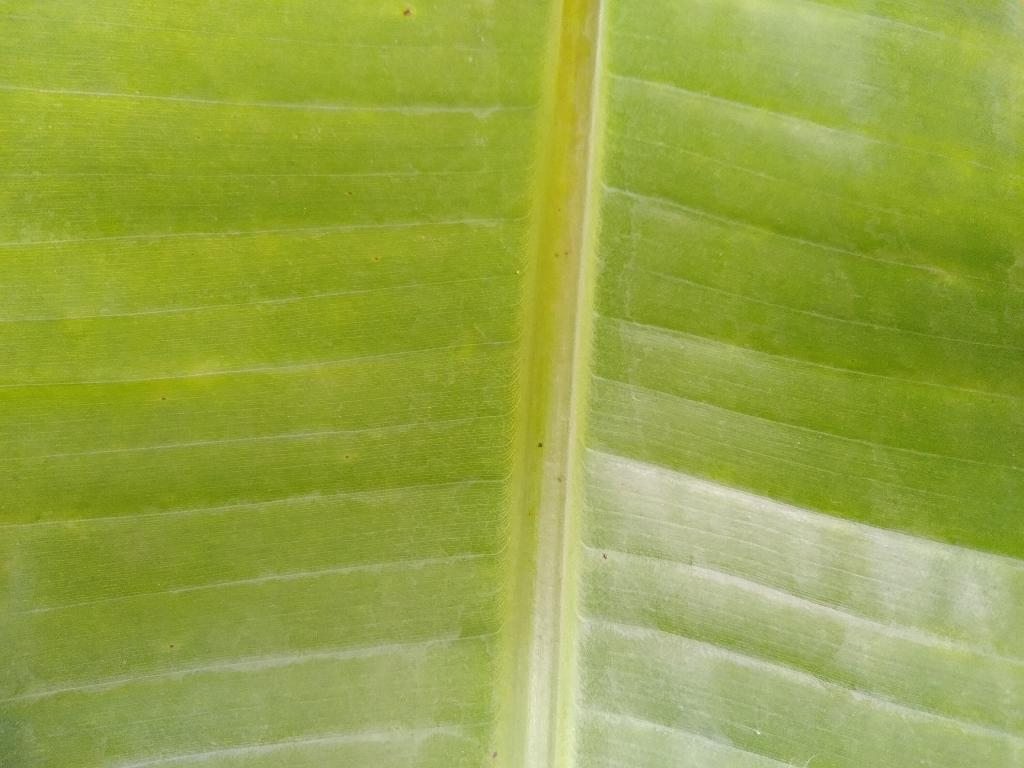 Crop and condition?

banana, healthy
